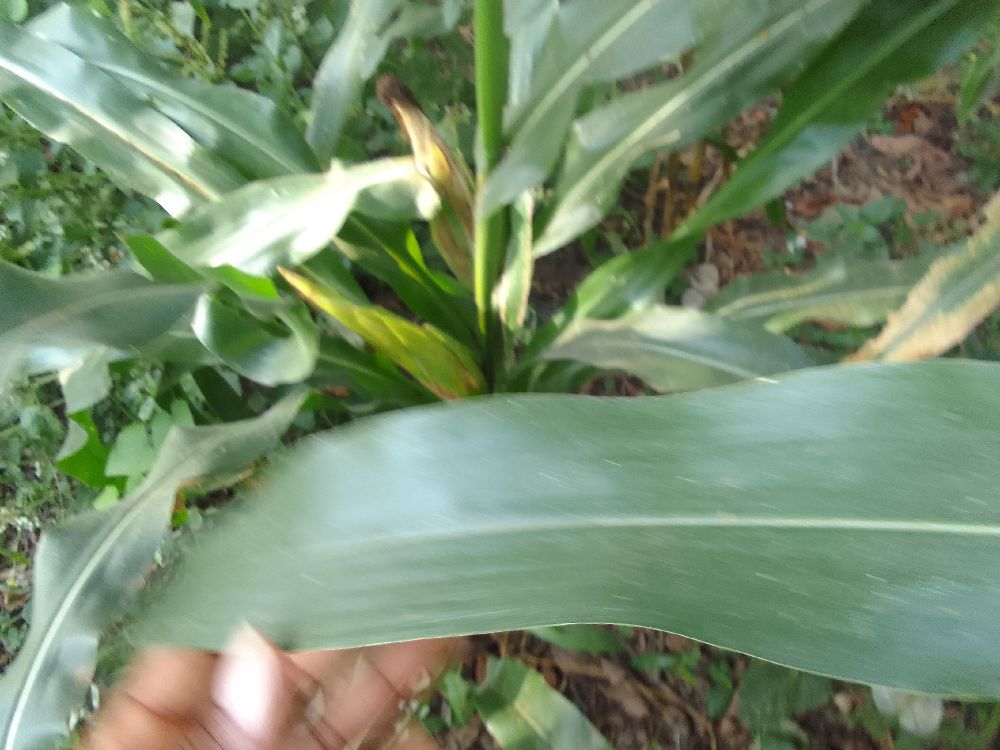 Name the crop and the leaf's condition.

maize, healthy
